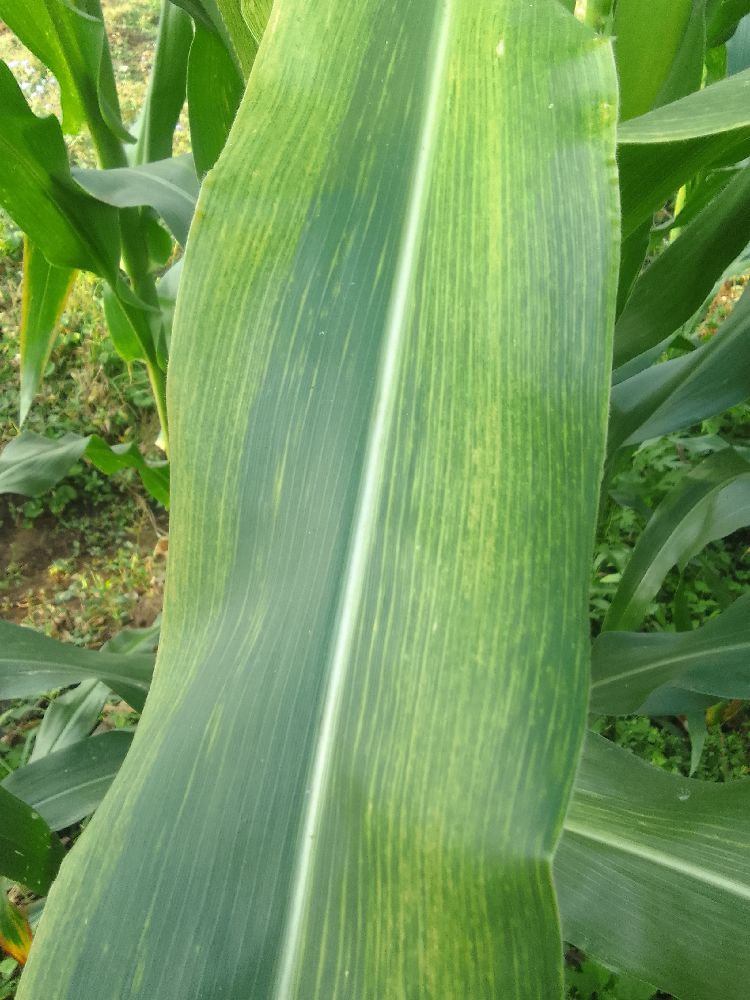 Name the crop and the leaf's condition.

maize, maize lethal necrosis
